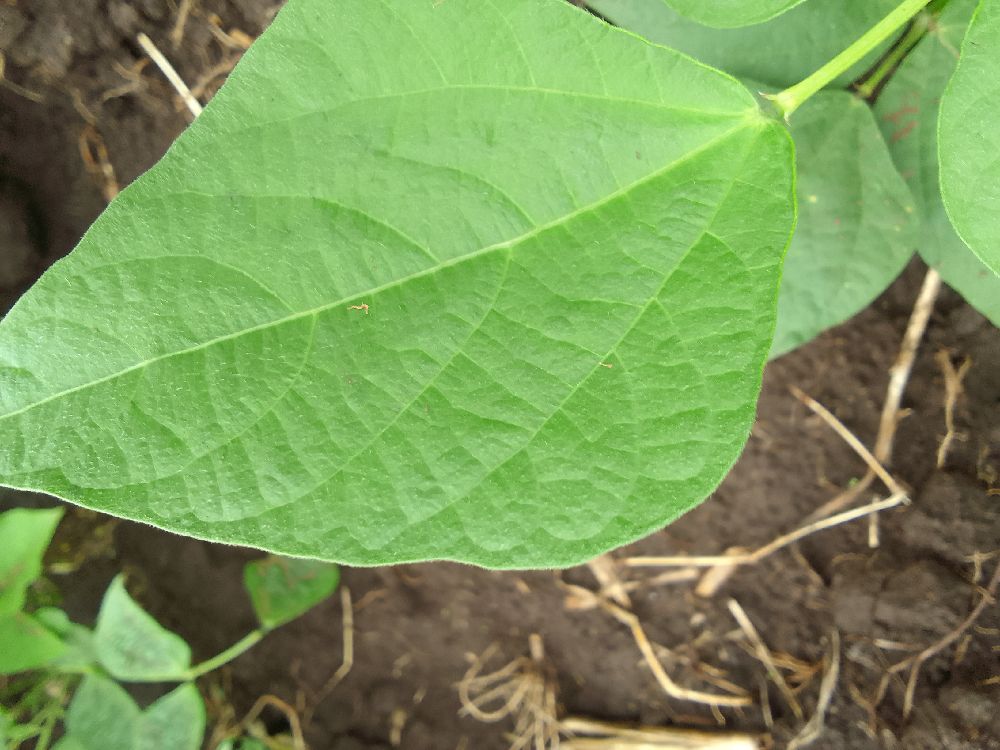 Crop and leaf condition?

common bean, healthy
